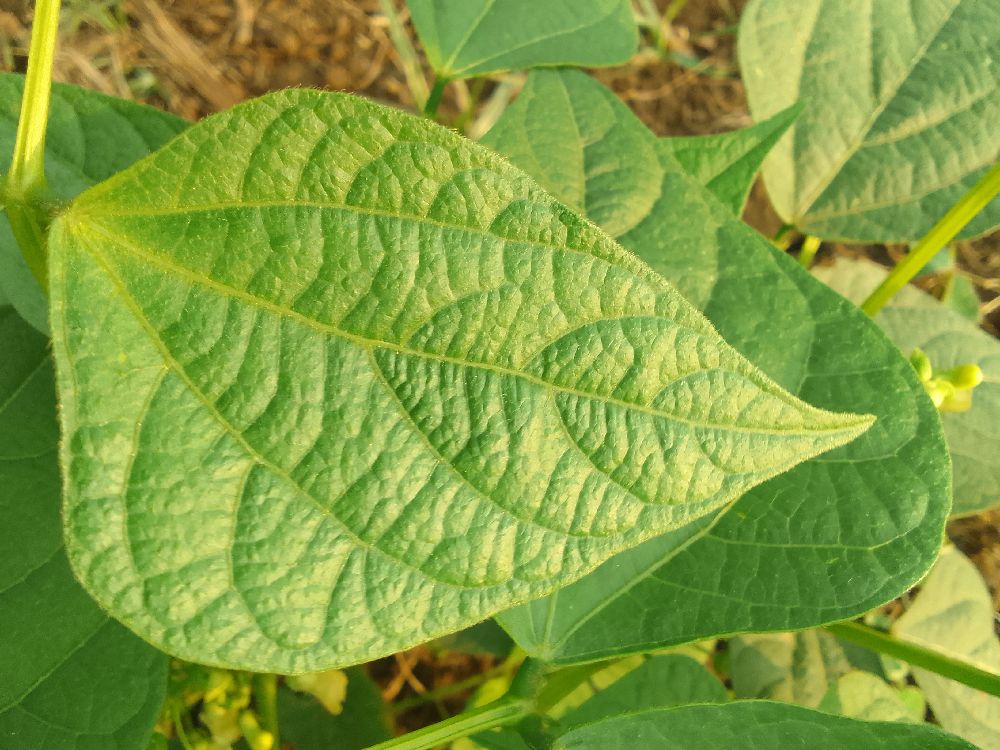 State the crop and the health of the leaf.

common bean, healthy
